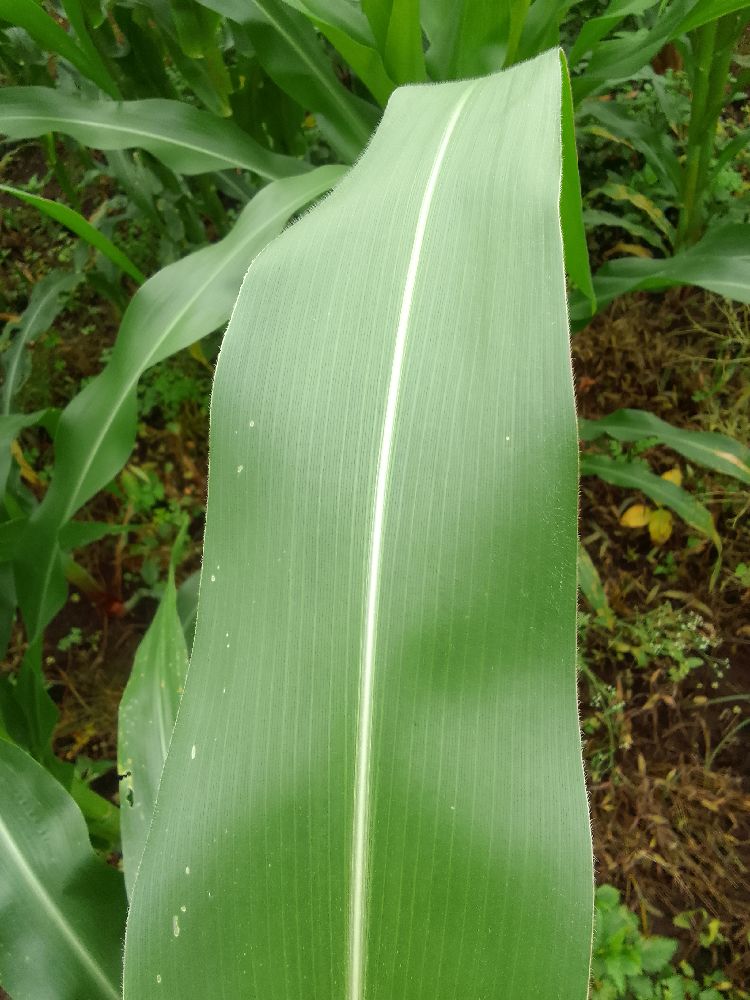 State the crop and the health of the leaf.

maize, healthy
